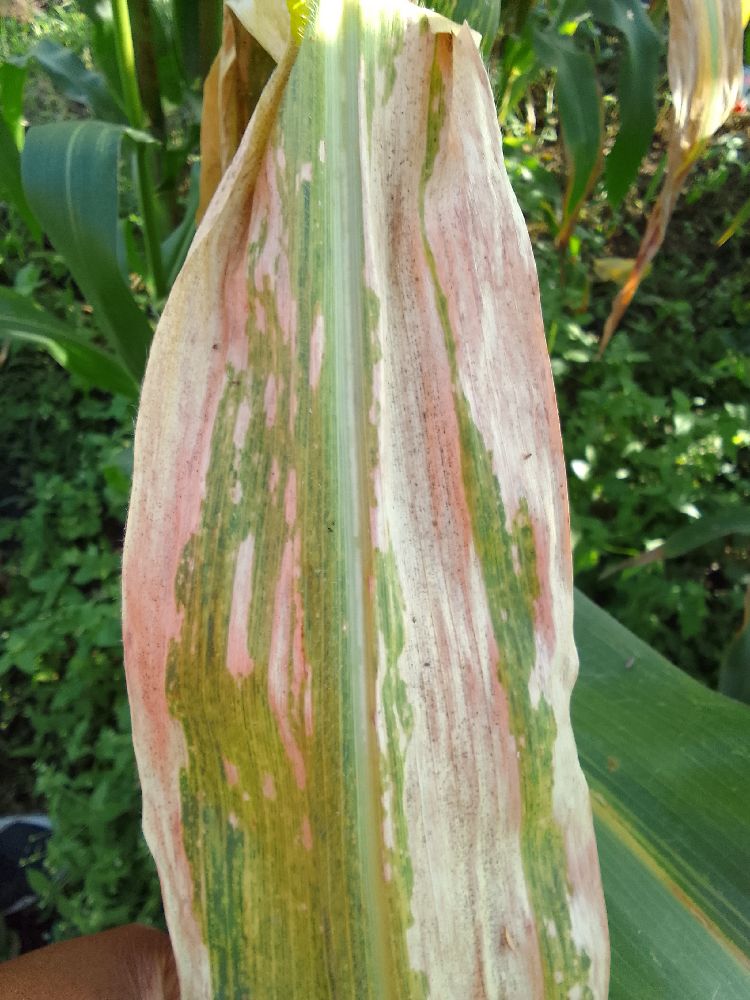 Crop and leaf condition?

maize, maize lethal necrosis
